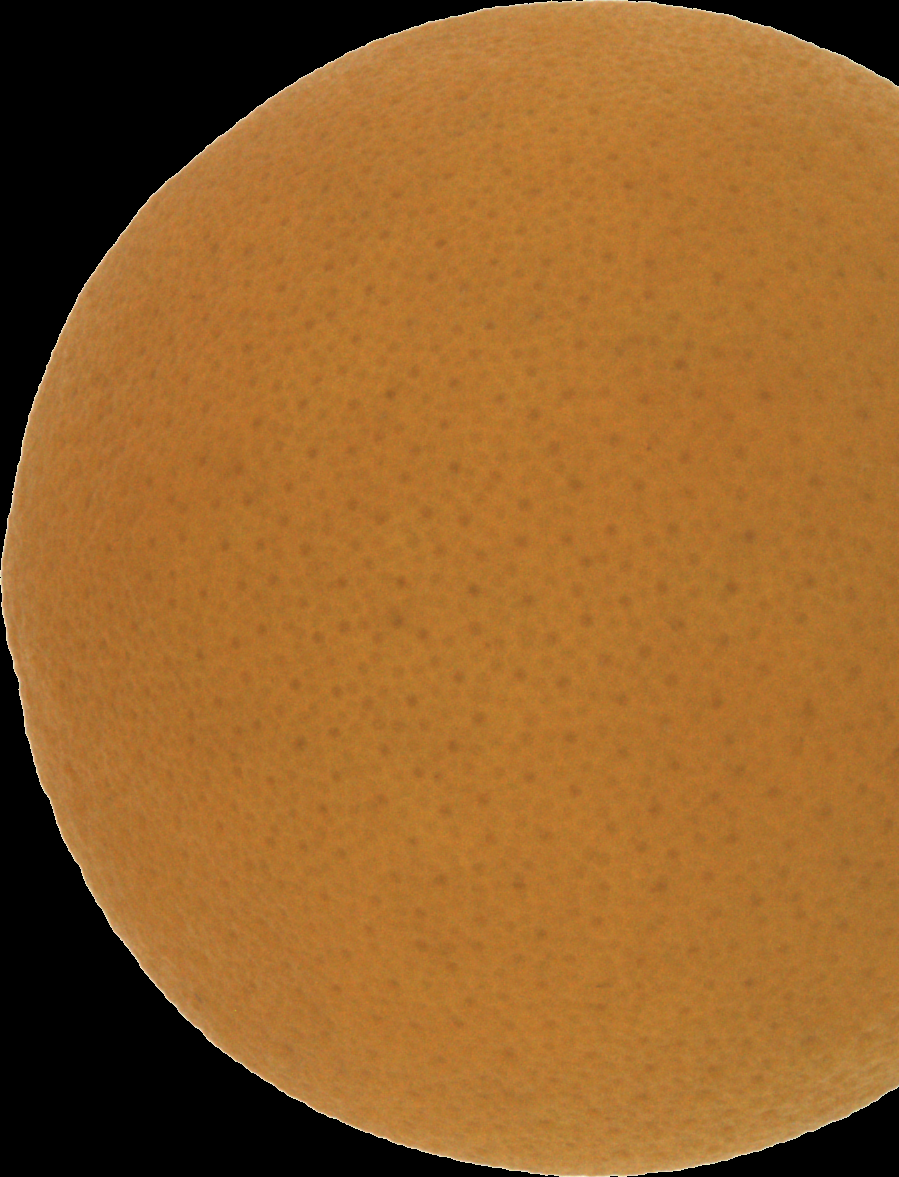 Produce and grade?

orange, good
